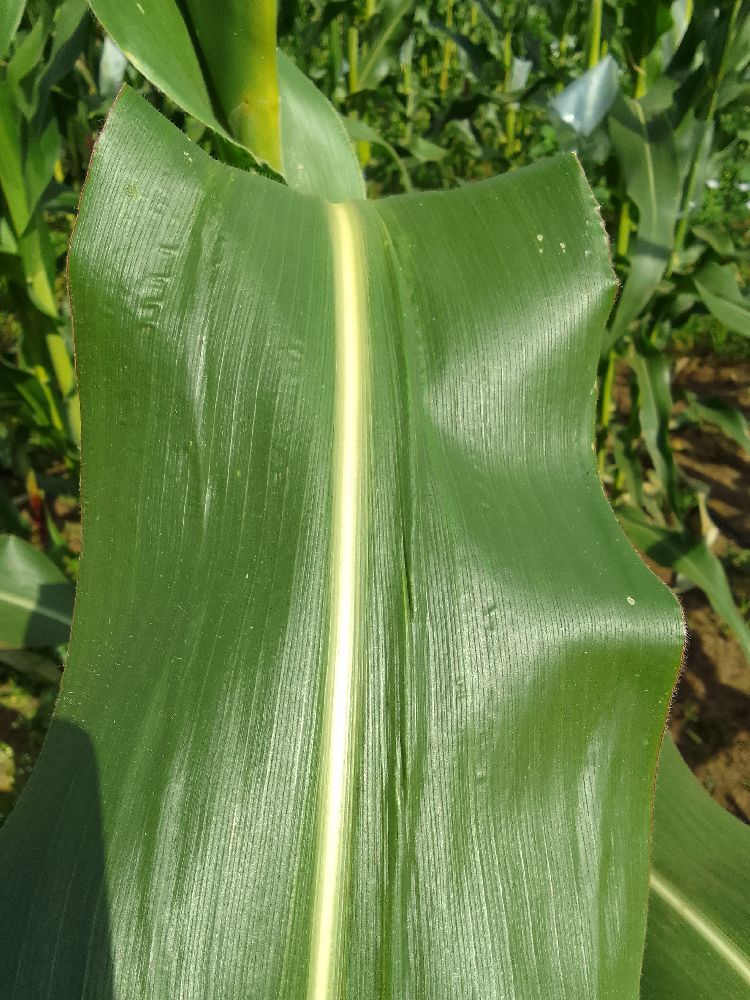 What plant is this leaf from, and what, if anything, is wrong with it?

maize, healthy
